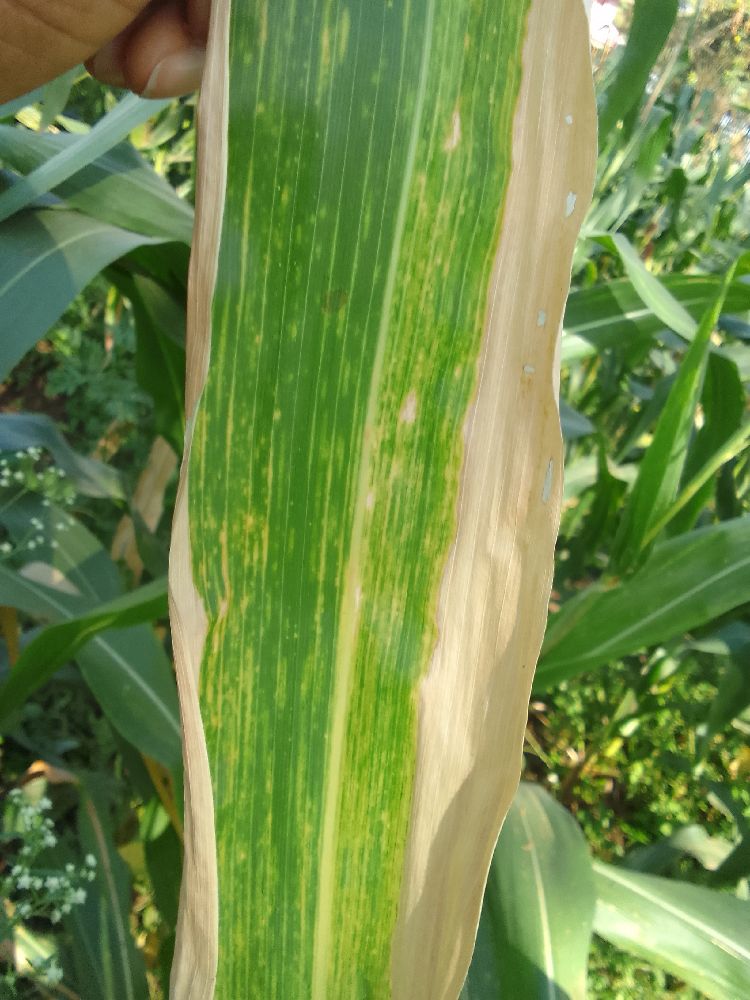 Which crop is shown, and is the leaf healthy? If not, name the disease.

maize, maize lethal necrosis
